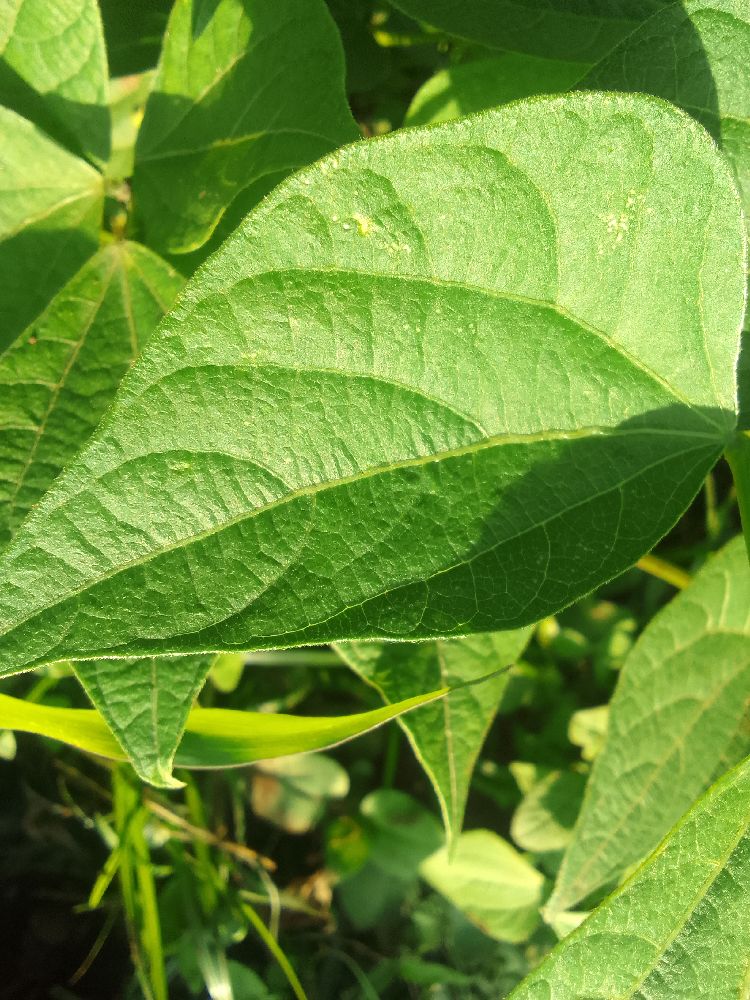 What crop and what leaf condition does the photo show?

common bean, healthy
